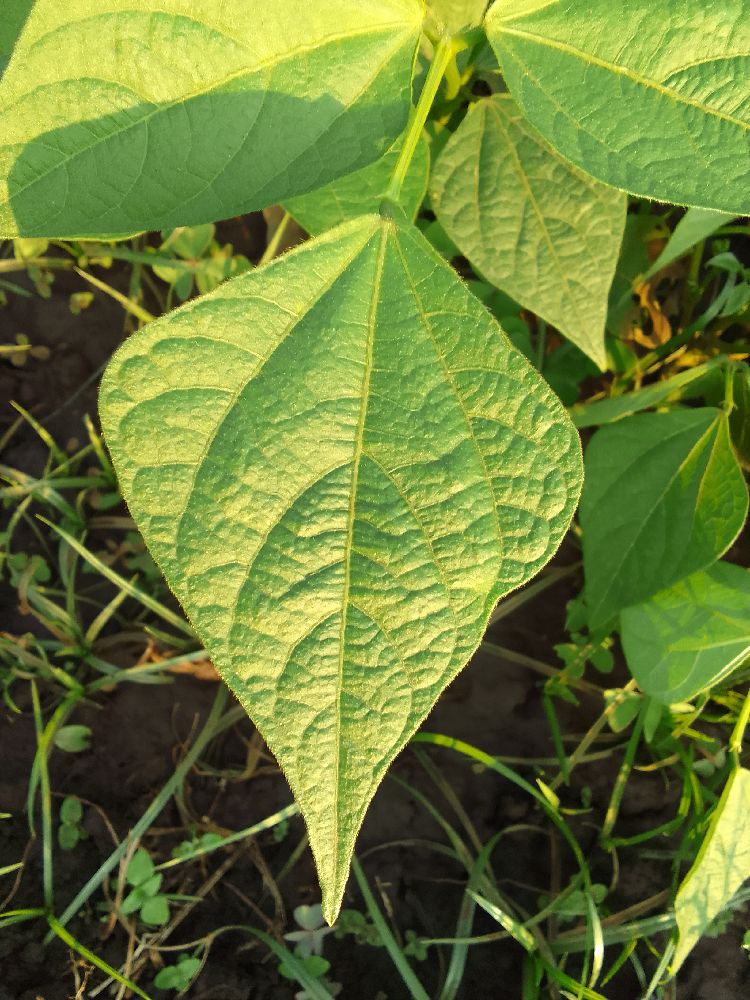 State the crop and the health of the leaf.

common bean, healthy
